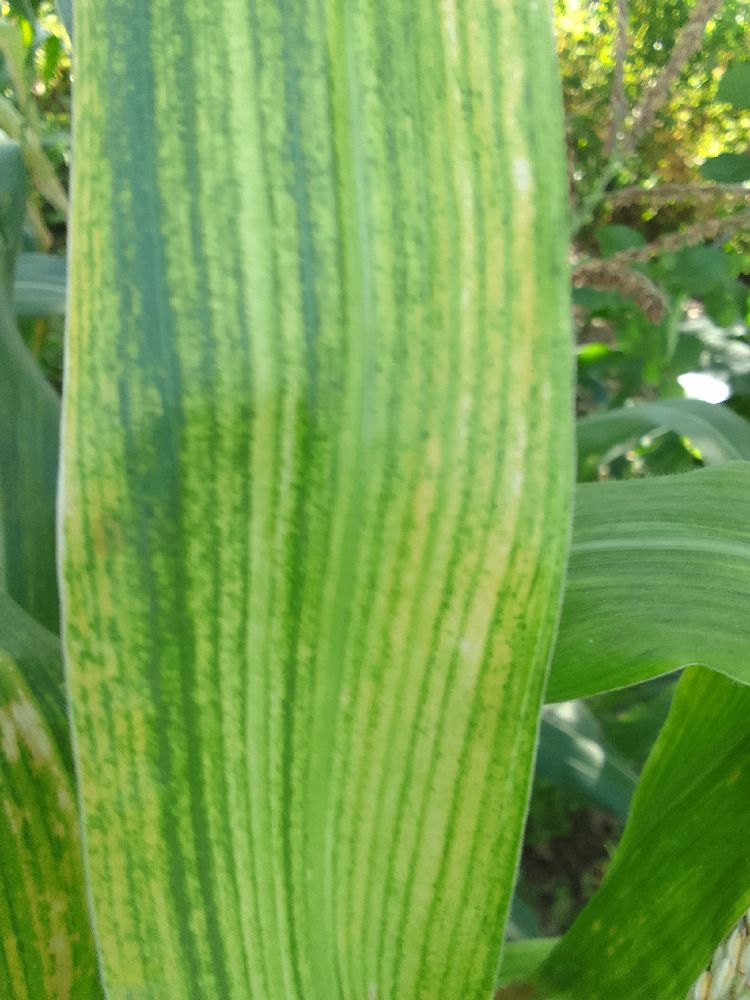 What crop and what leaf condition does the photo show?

maize, maize lethal necrosis
